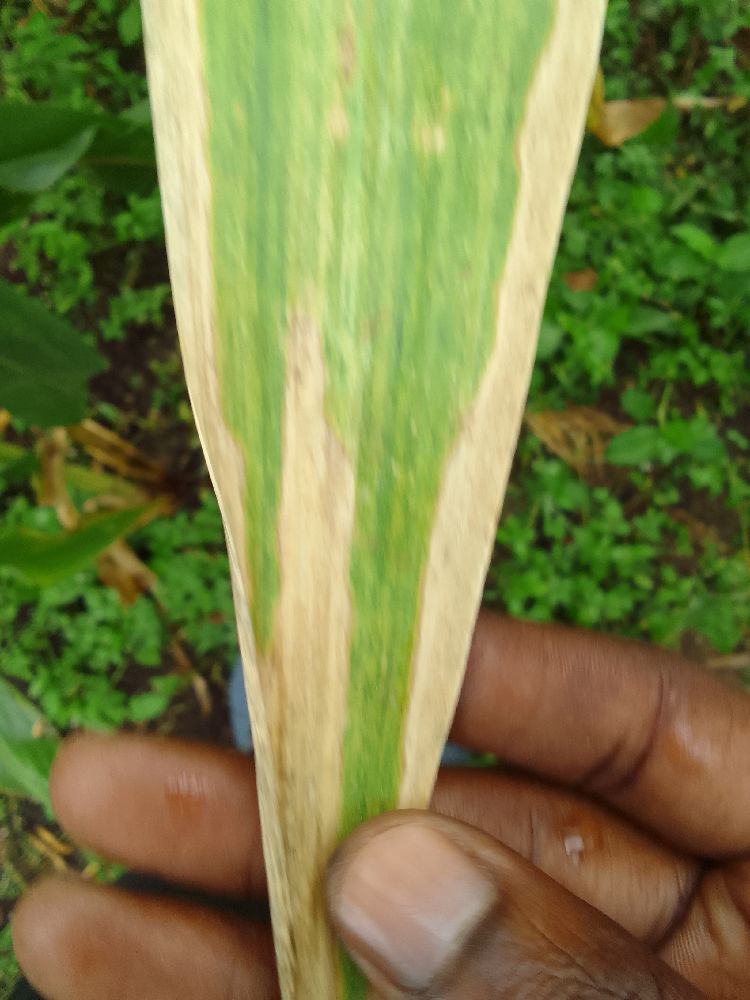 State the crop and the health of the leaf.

maize, maize lethal necrosis
